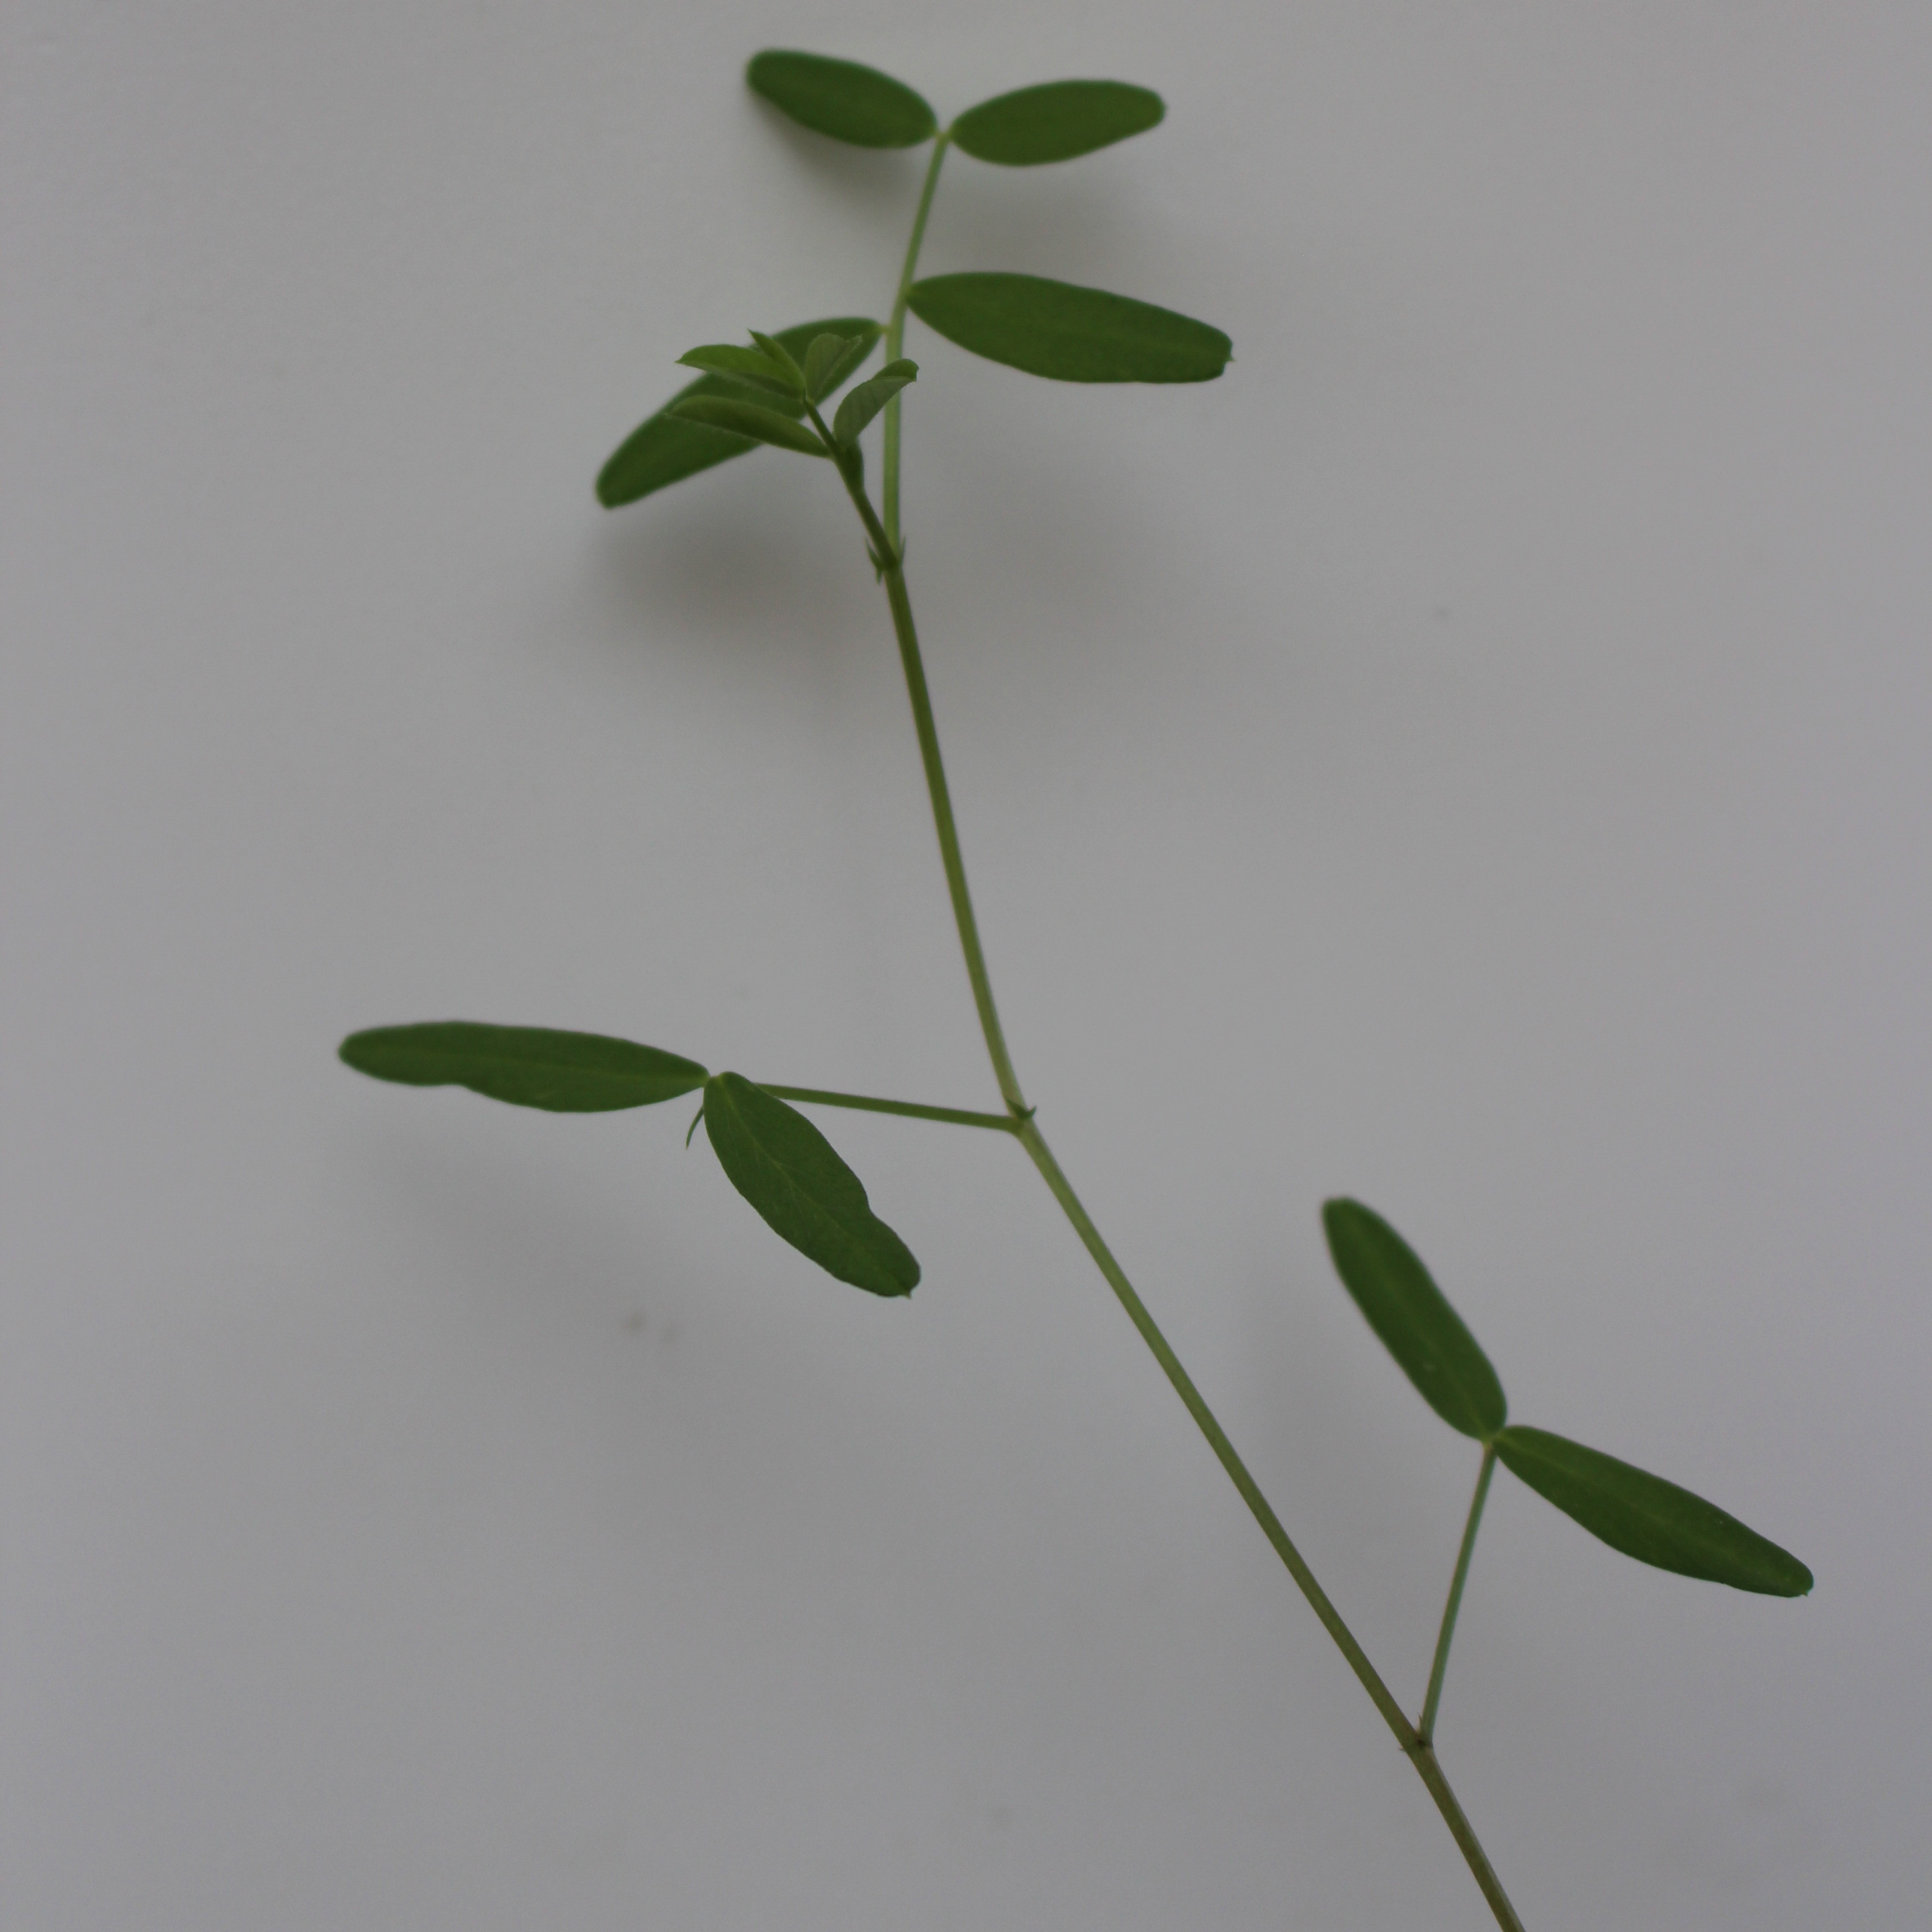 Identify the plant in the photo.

Vicia sativa
